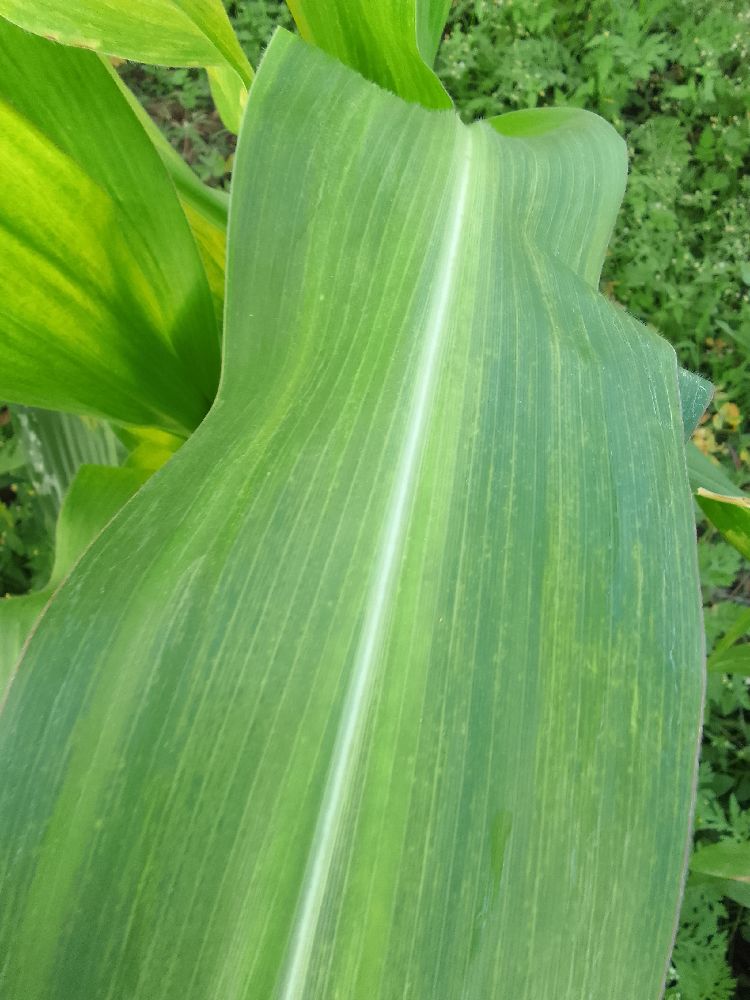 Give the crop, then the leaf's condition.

maize, maize lethal necrosis
